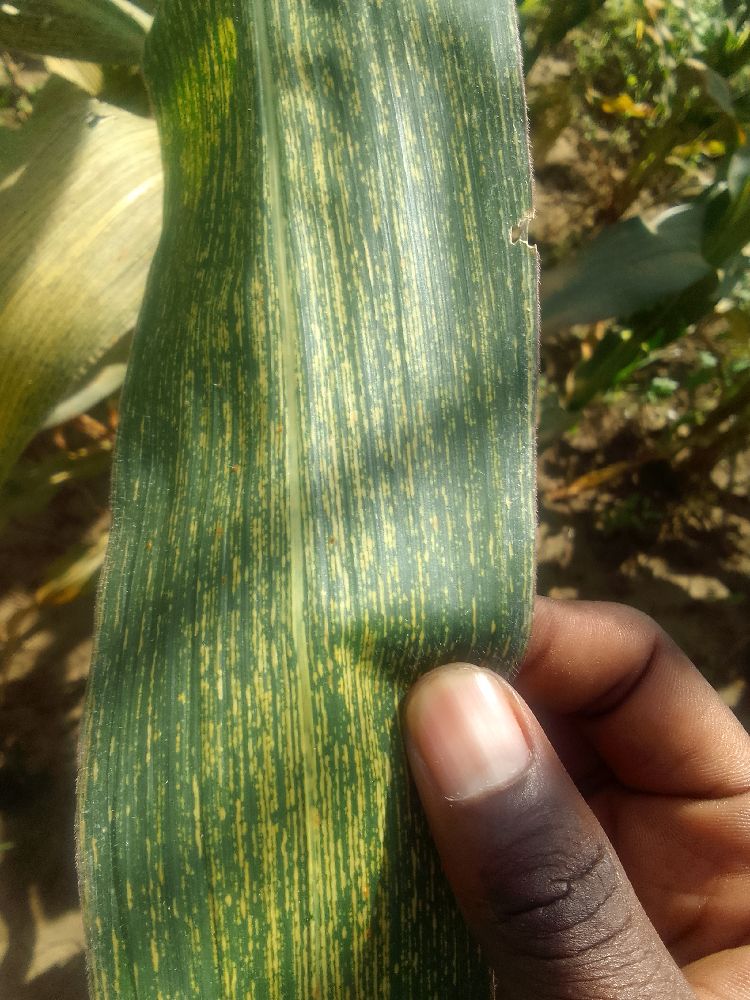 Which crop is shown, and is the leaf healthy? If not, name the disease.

maize, maize streak virus
